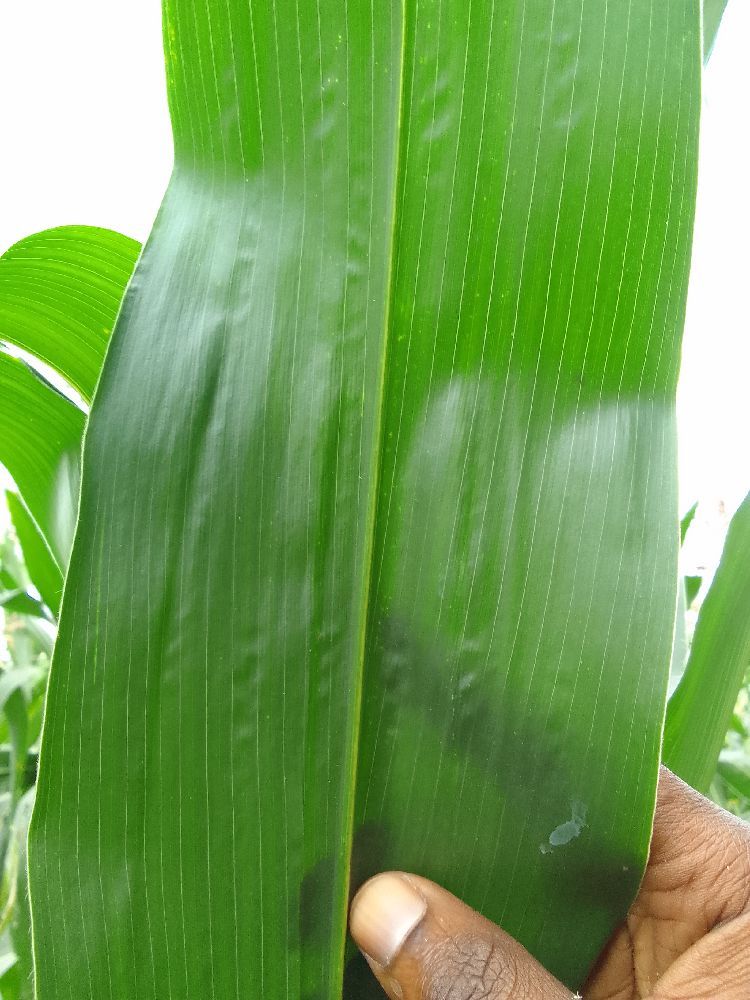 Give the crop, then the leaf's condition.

maize, healthy
